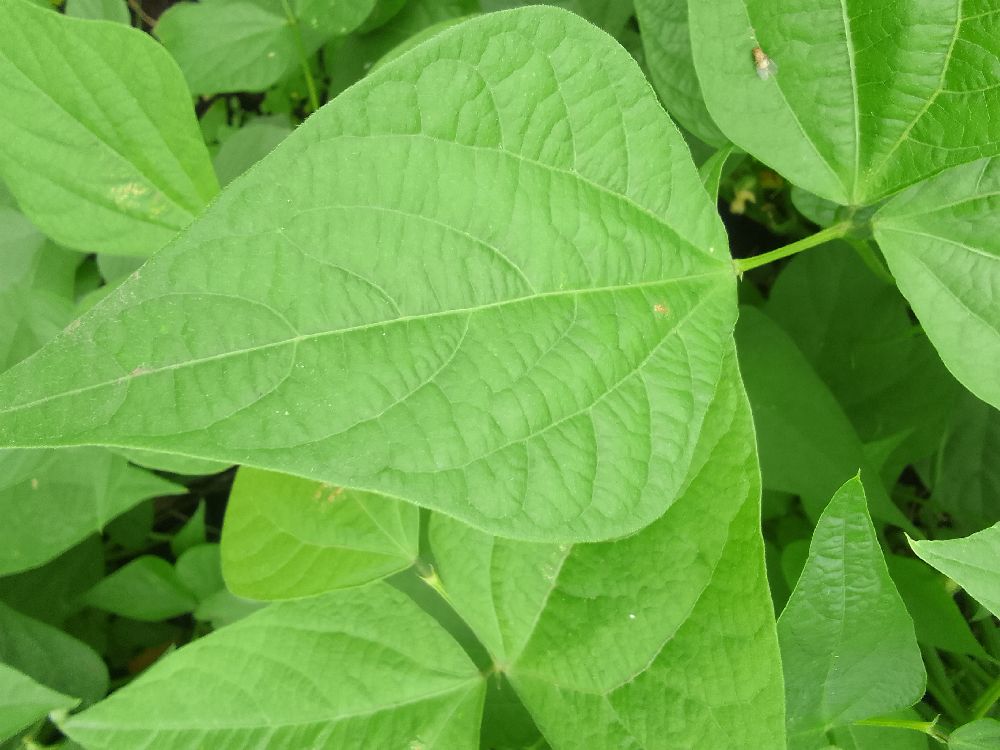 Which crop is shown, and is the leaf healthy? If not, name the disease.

common bean, healthy
